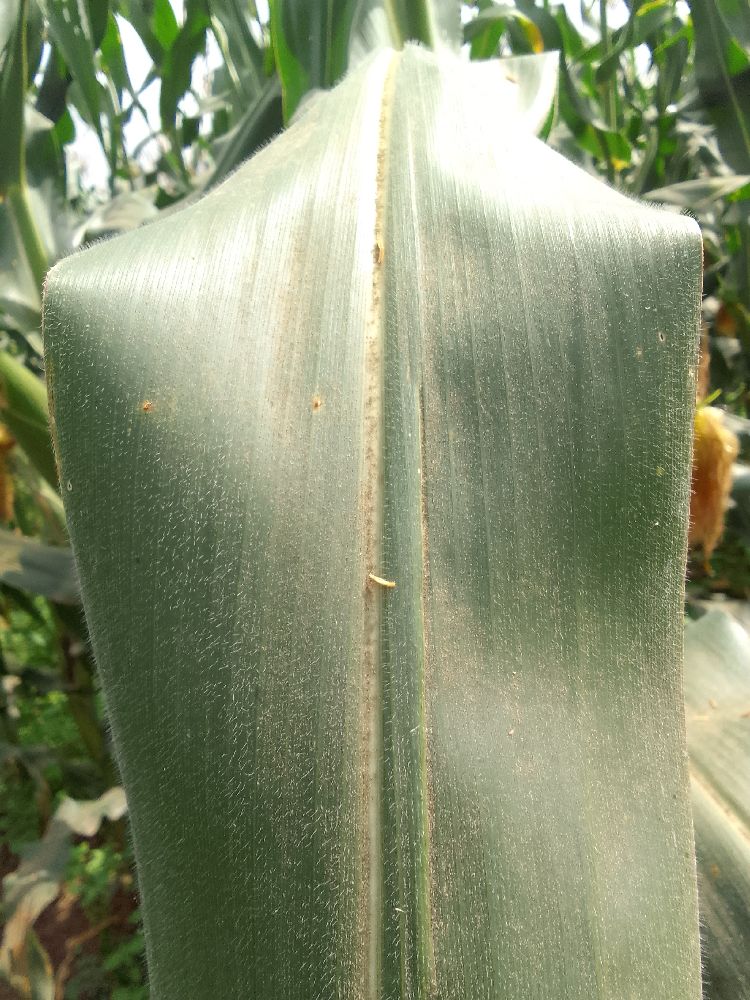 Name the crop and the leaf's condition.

maize, healthy
